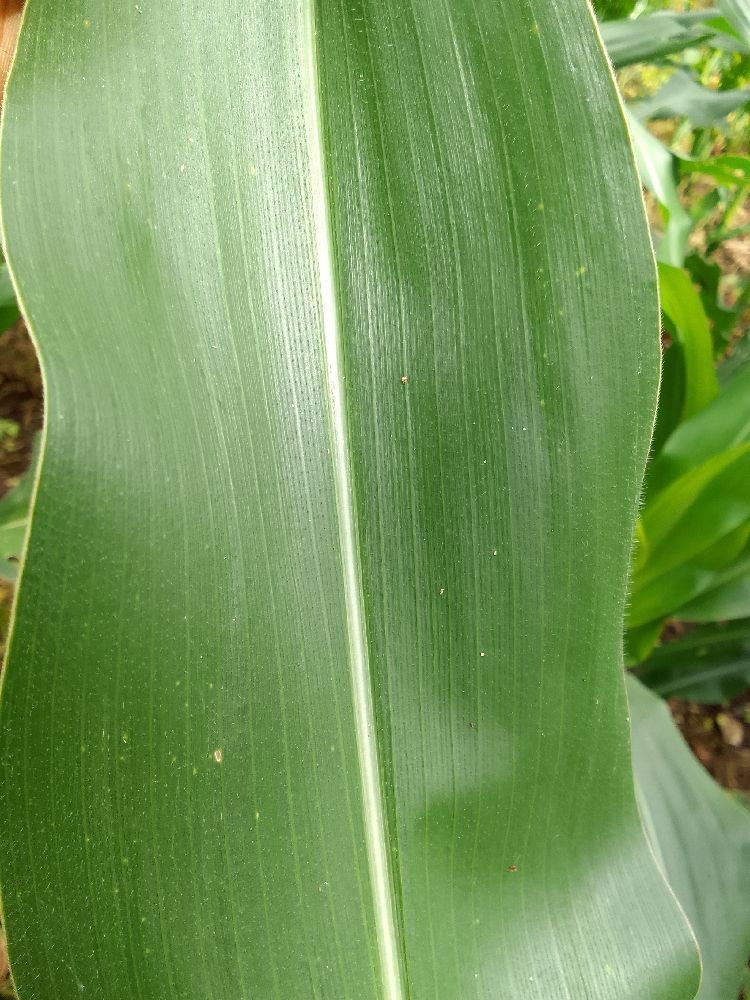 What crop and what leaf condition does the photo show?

maize, healthy
